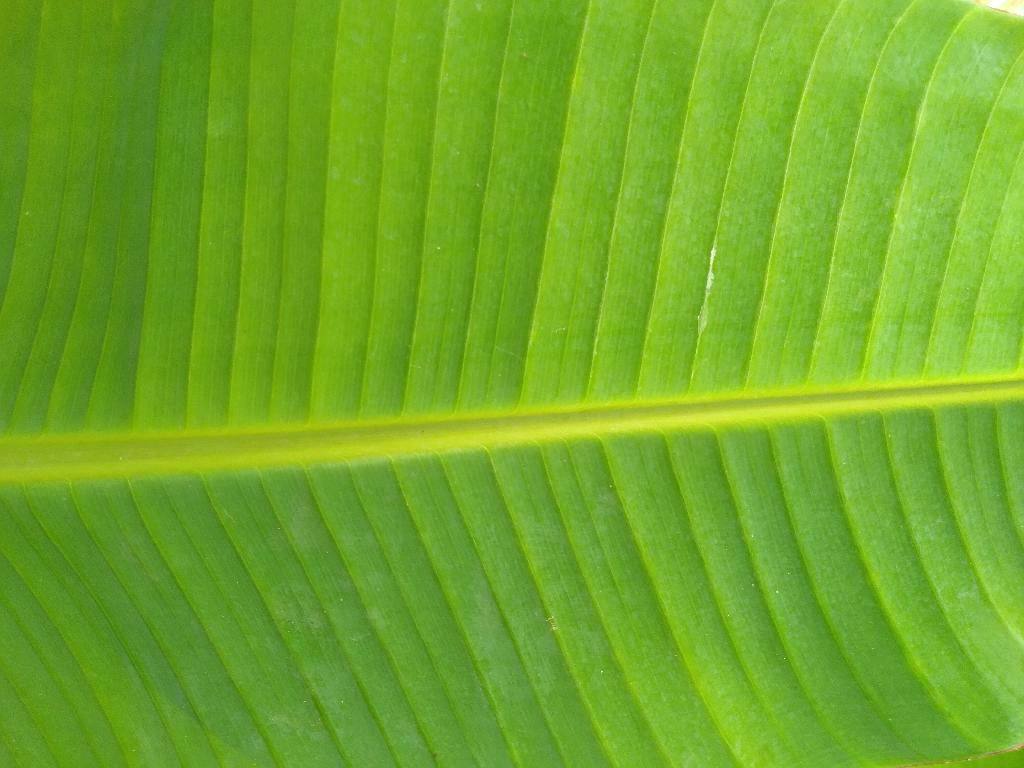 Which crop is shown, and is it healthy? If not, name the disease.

banana, healthy
